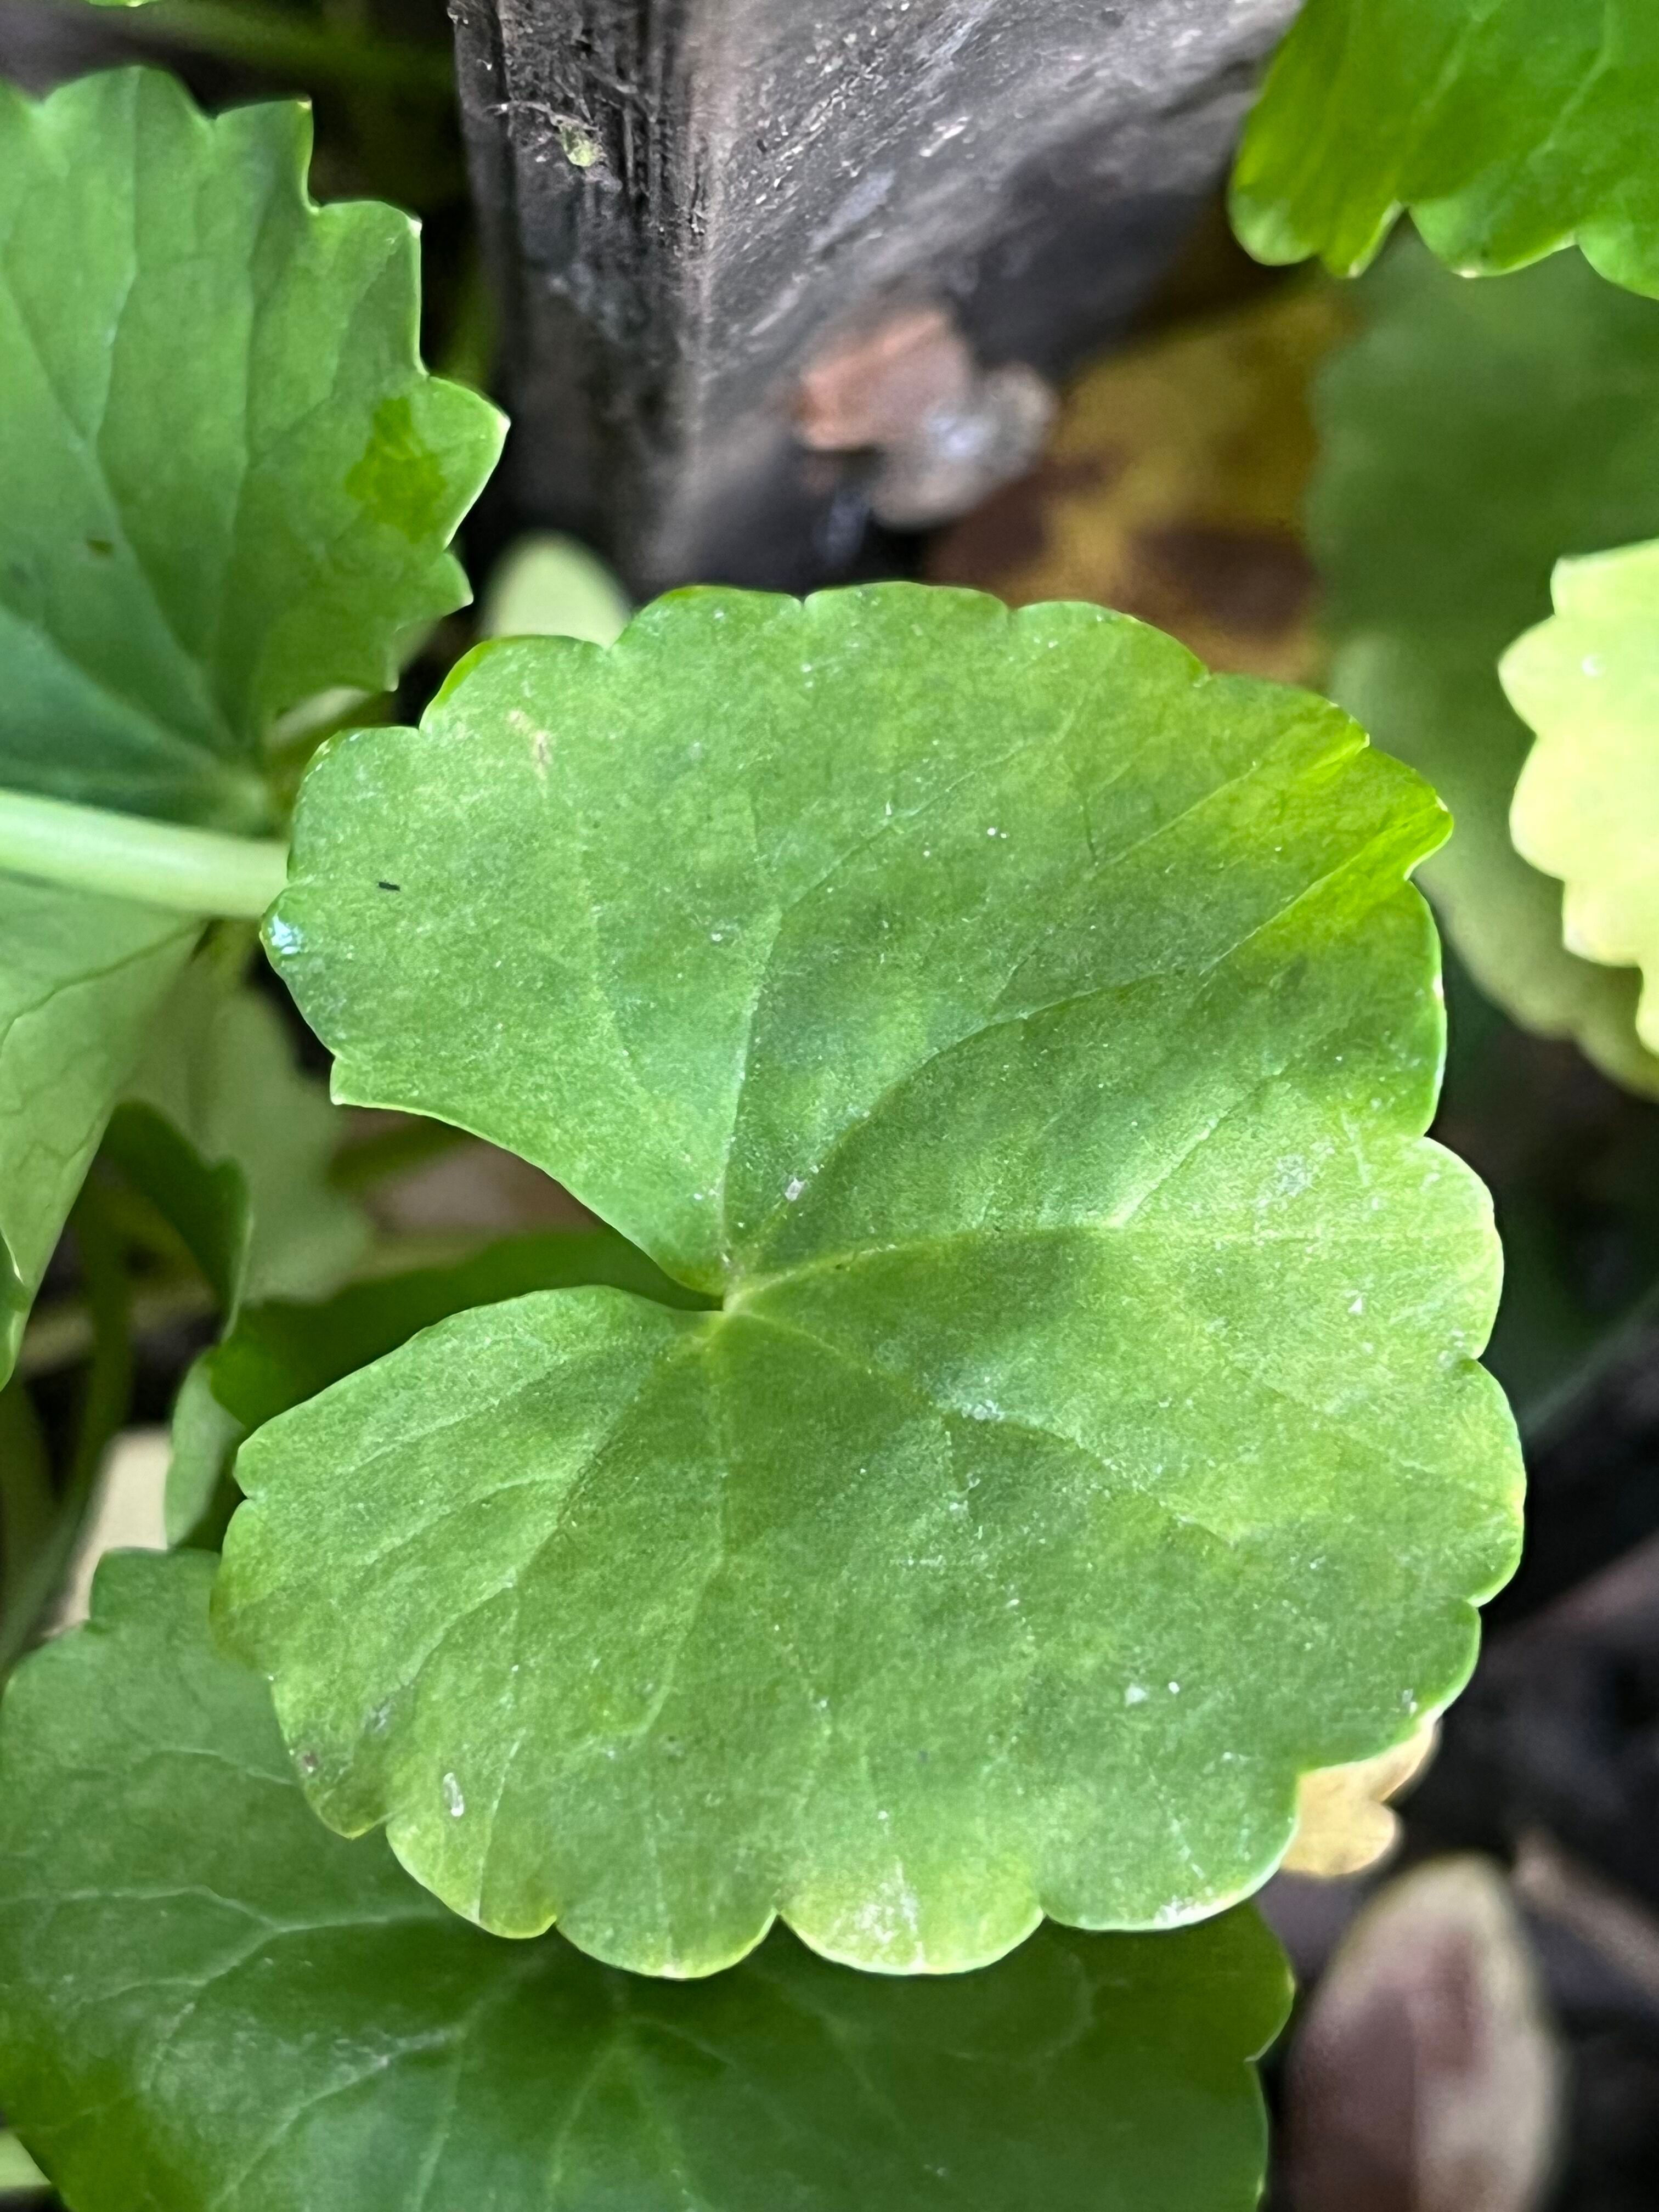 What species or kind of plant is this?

thankuni
